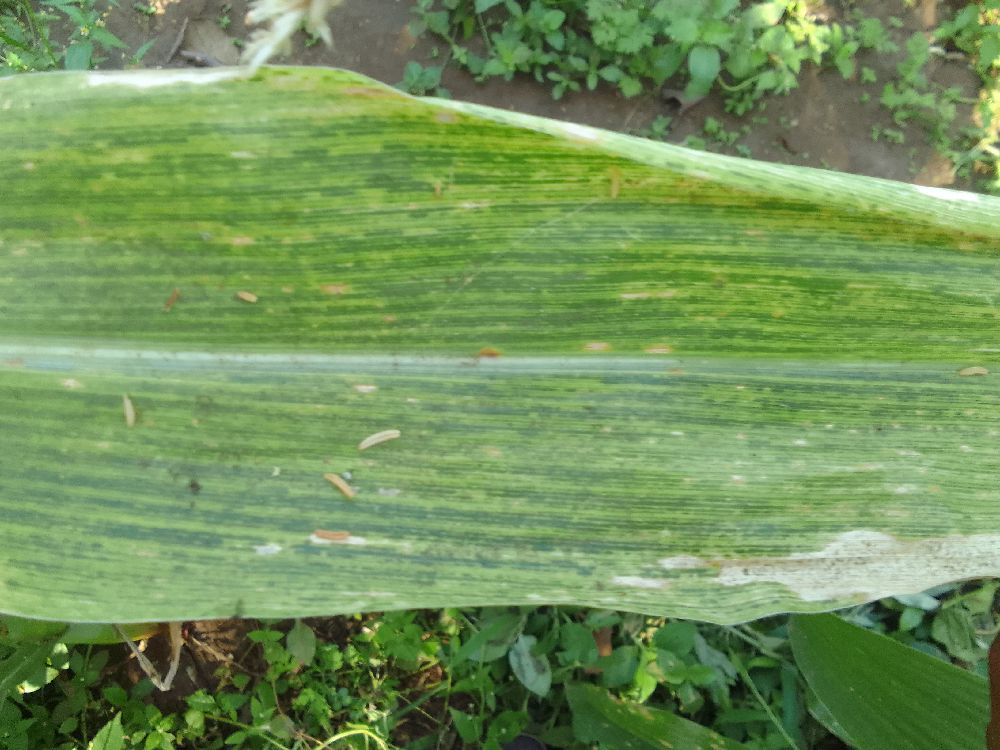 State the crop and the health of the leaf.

maize, maize lethal necrosis
